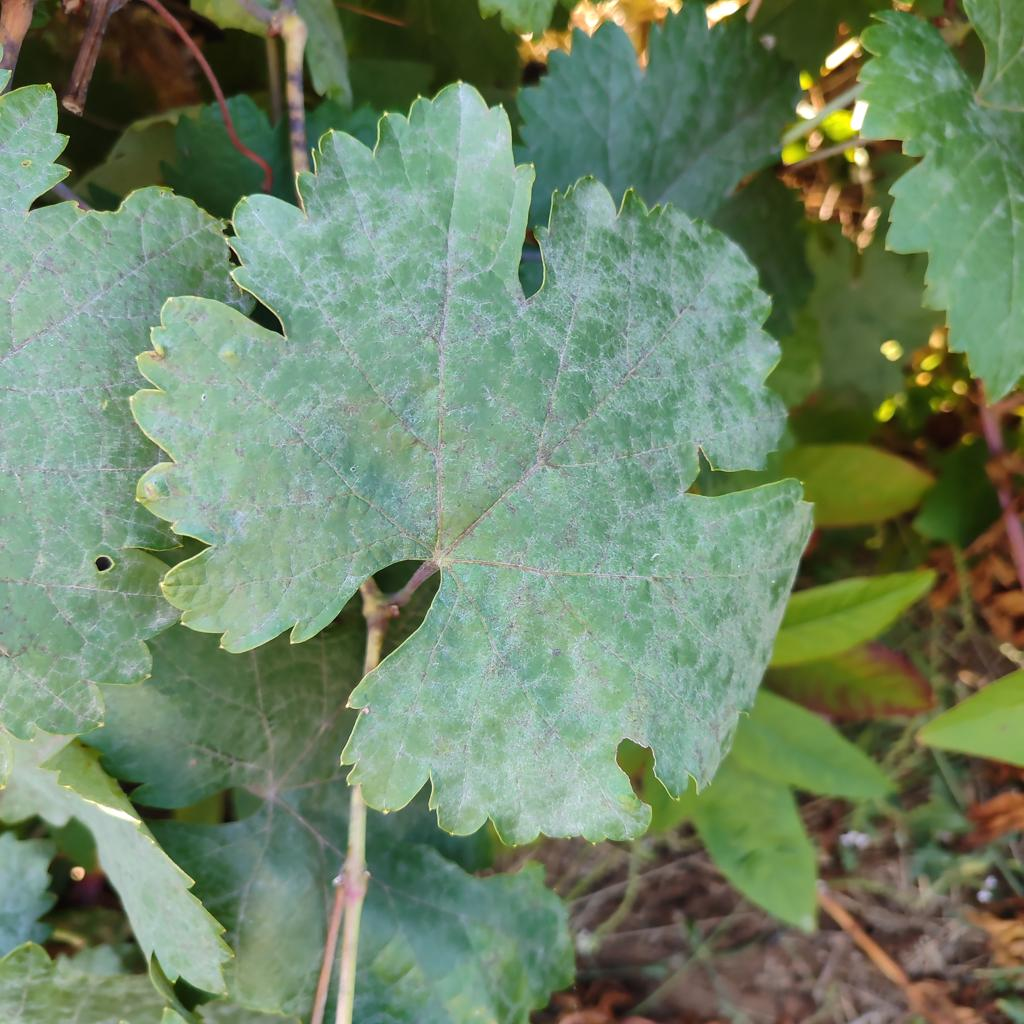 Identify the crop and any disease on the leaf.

grapevine, powdery mildew
